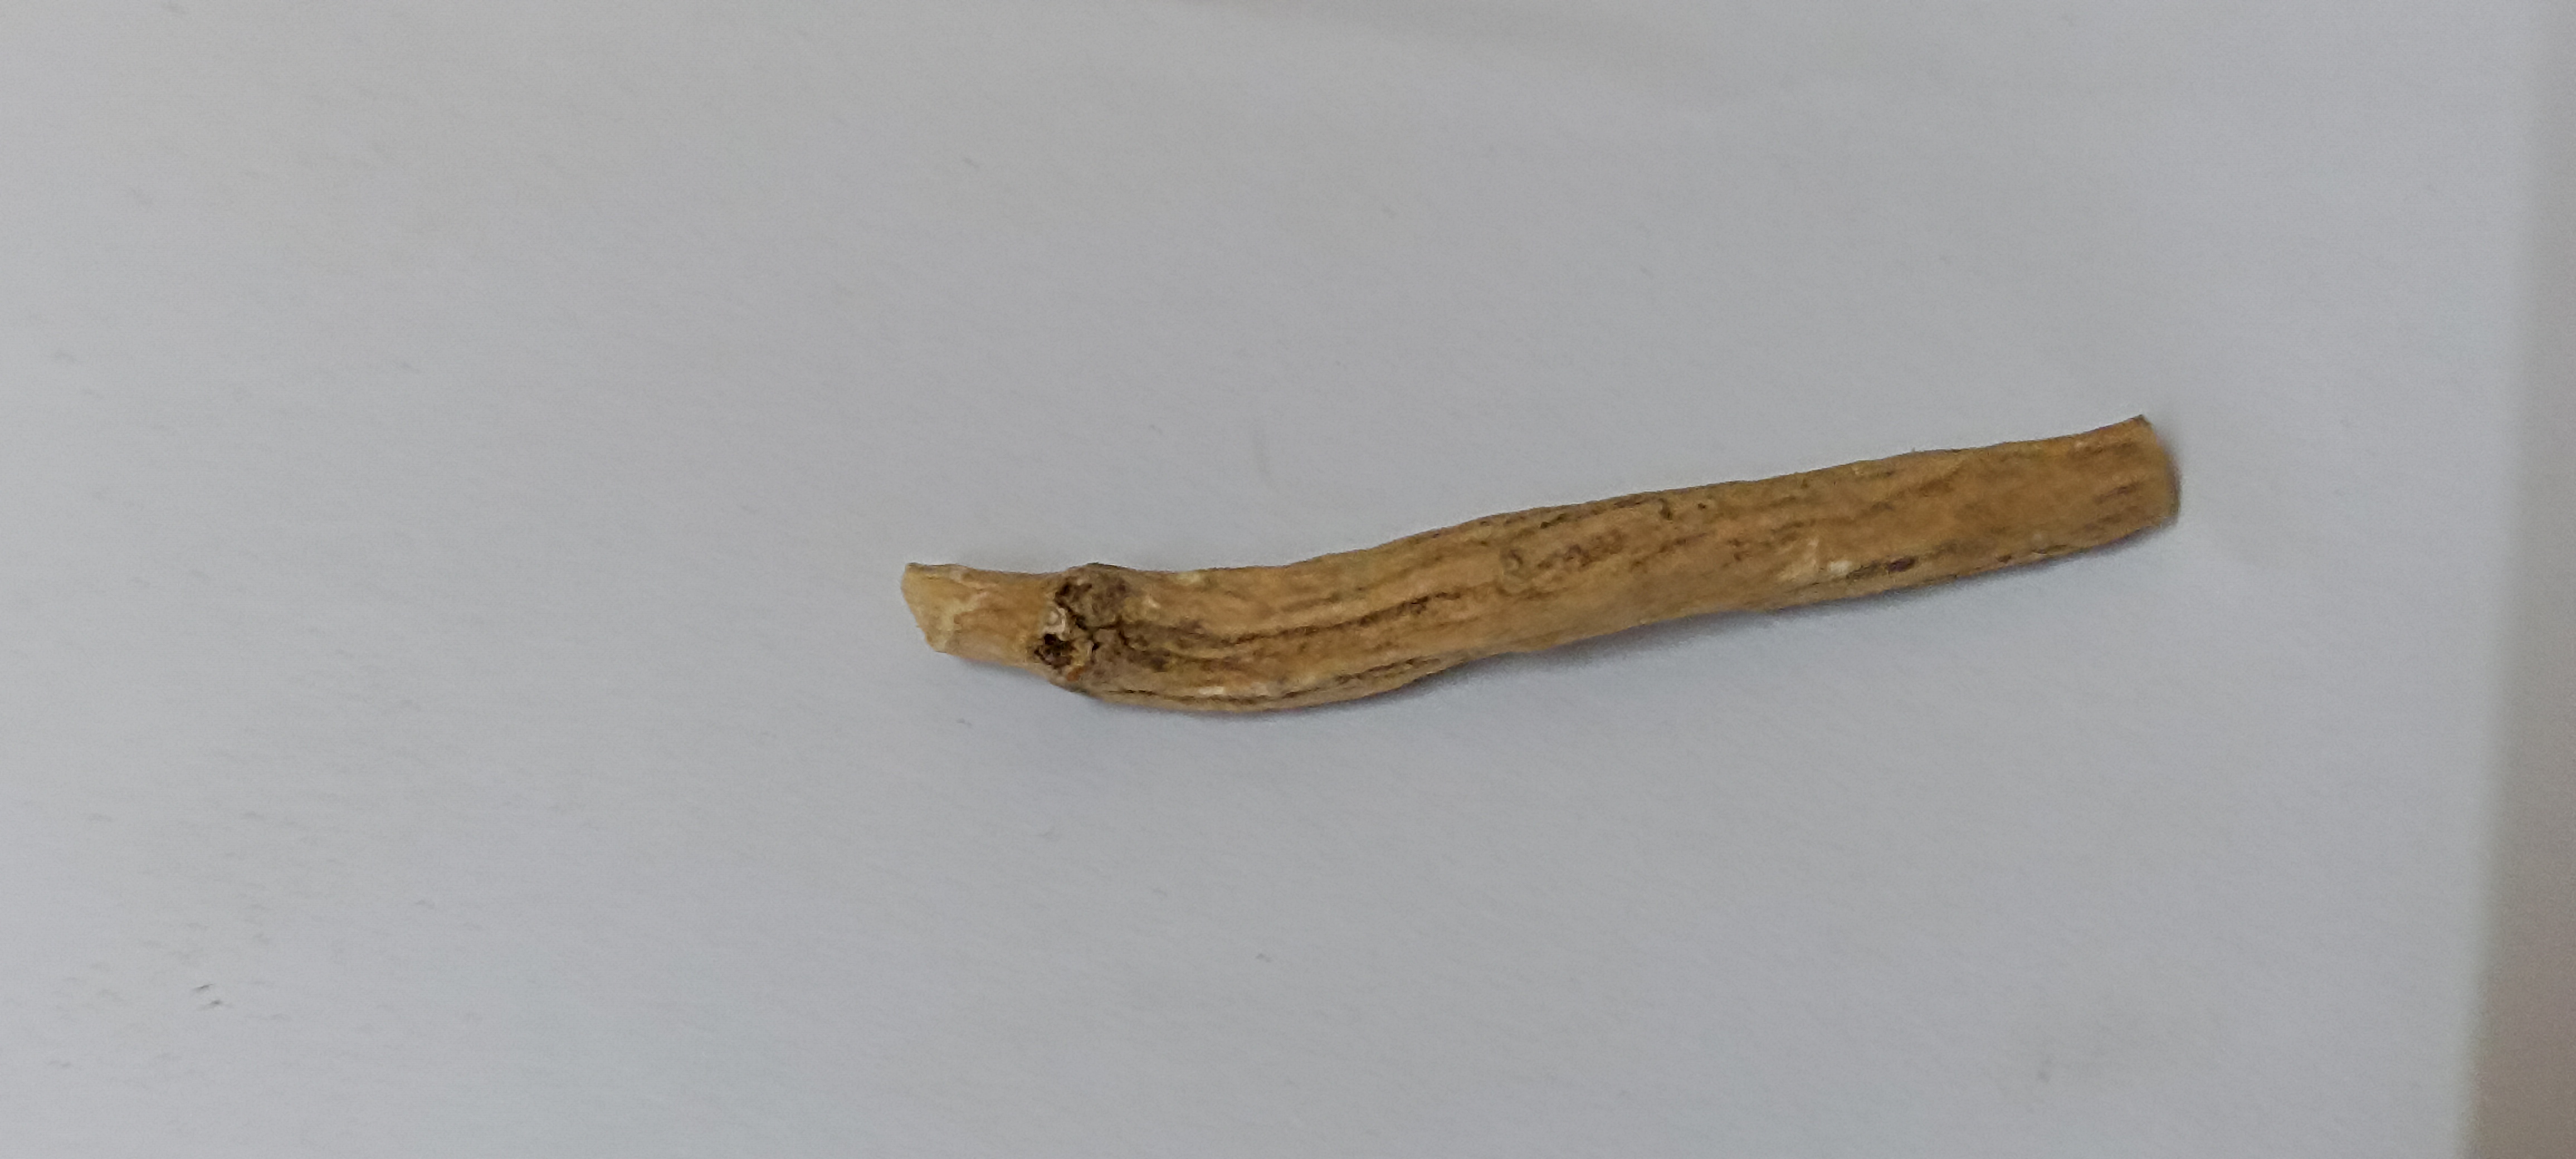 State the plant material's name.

ashwagandha
